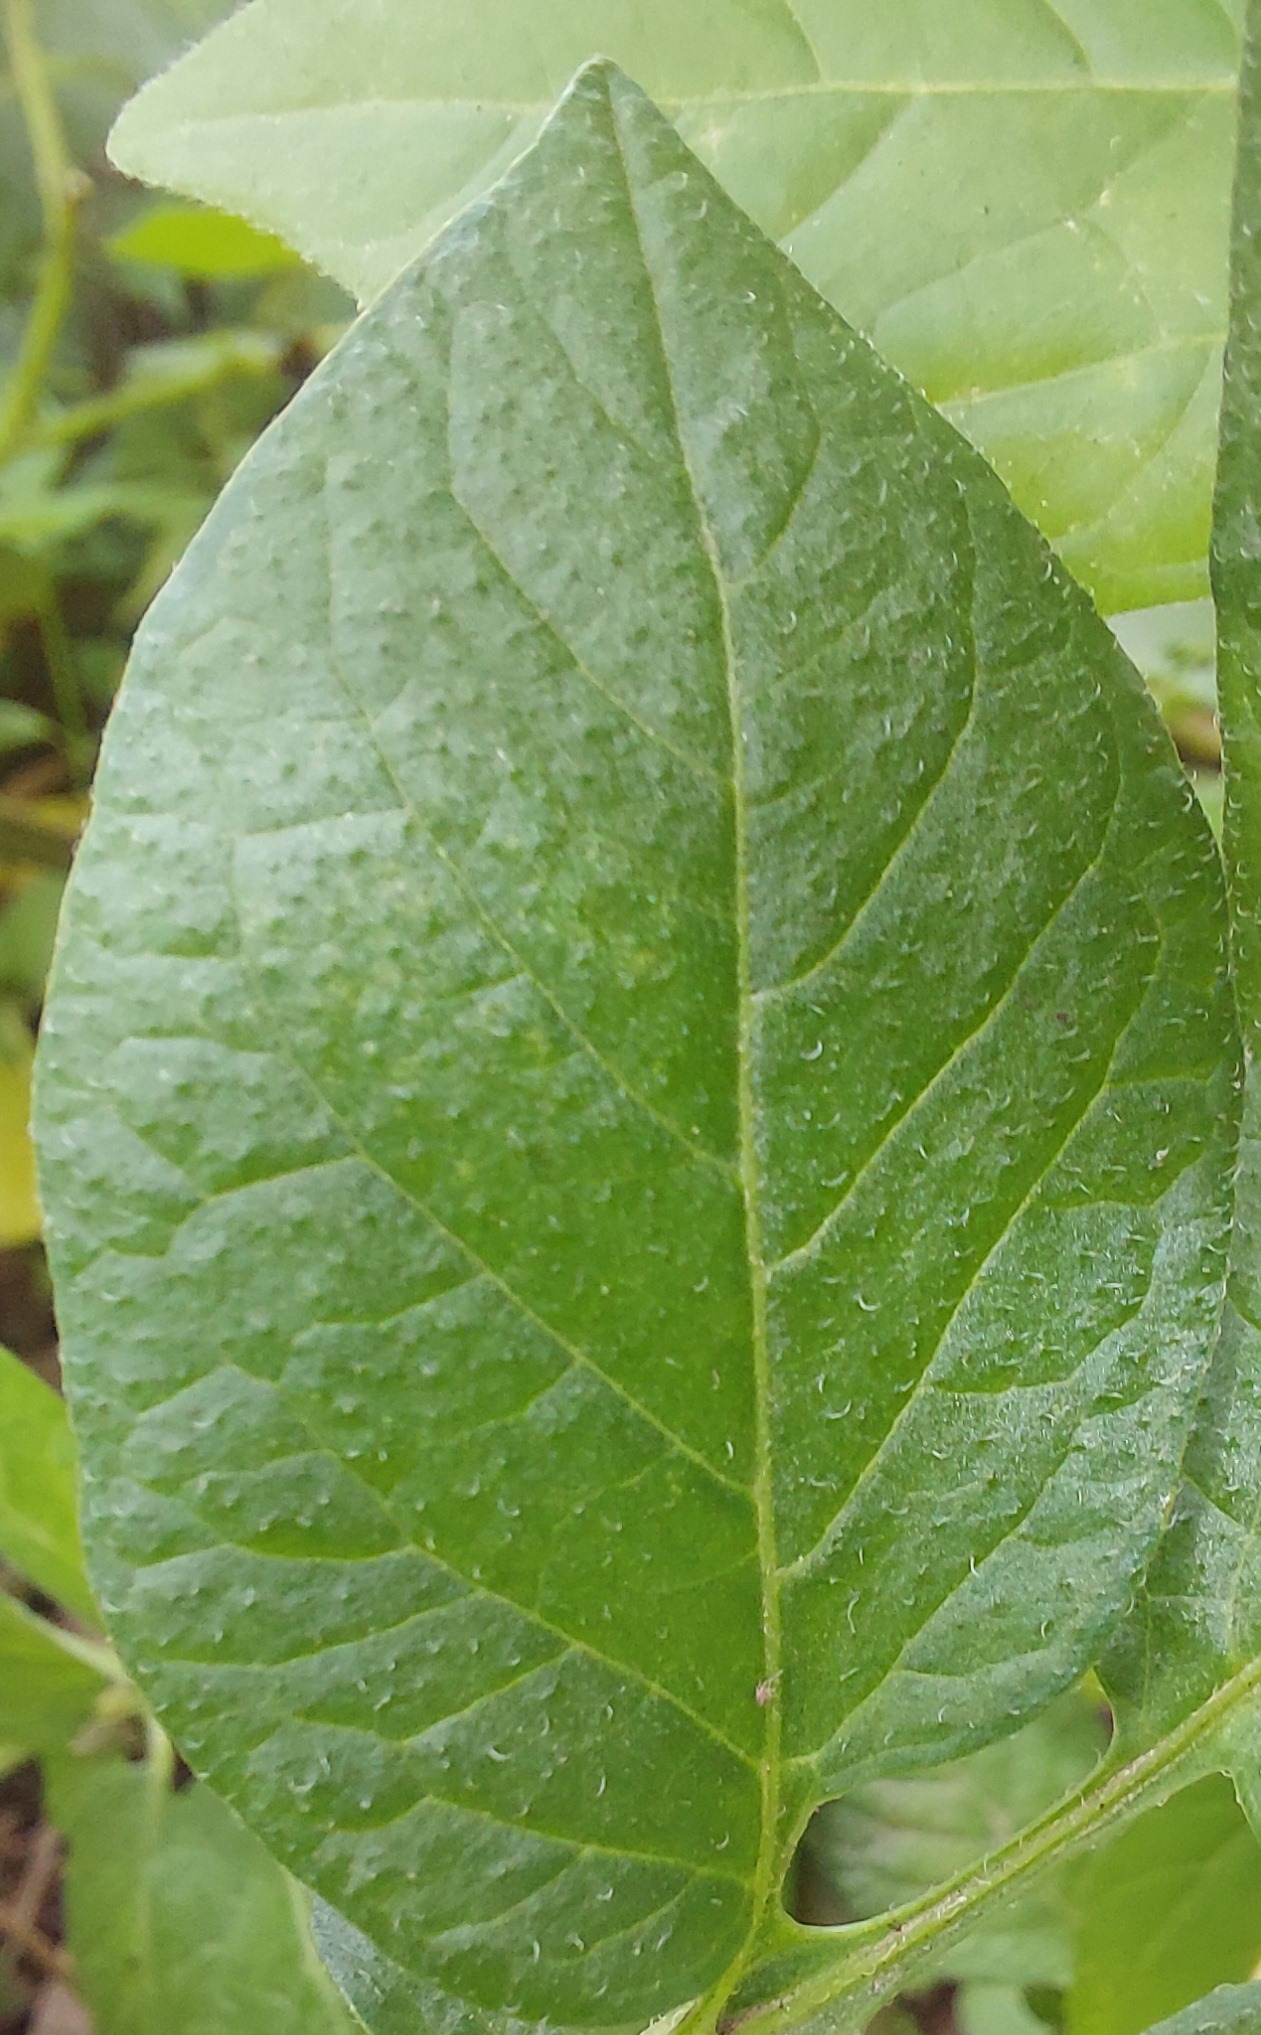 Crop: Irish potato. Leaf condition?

healthy
